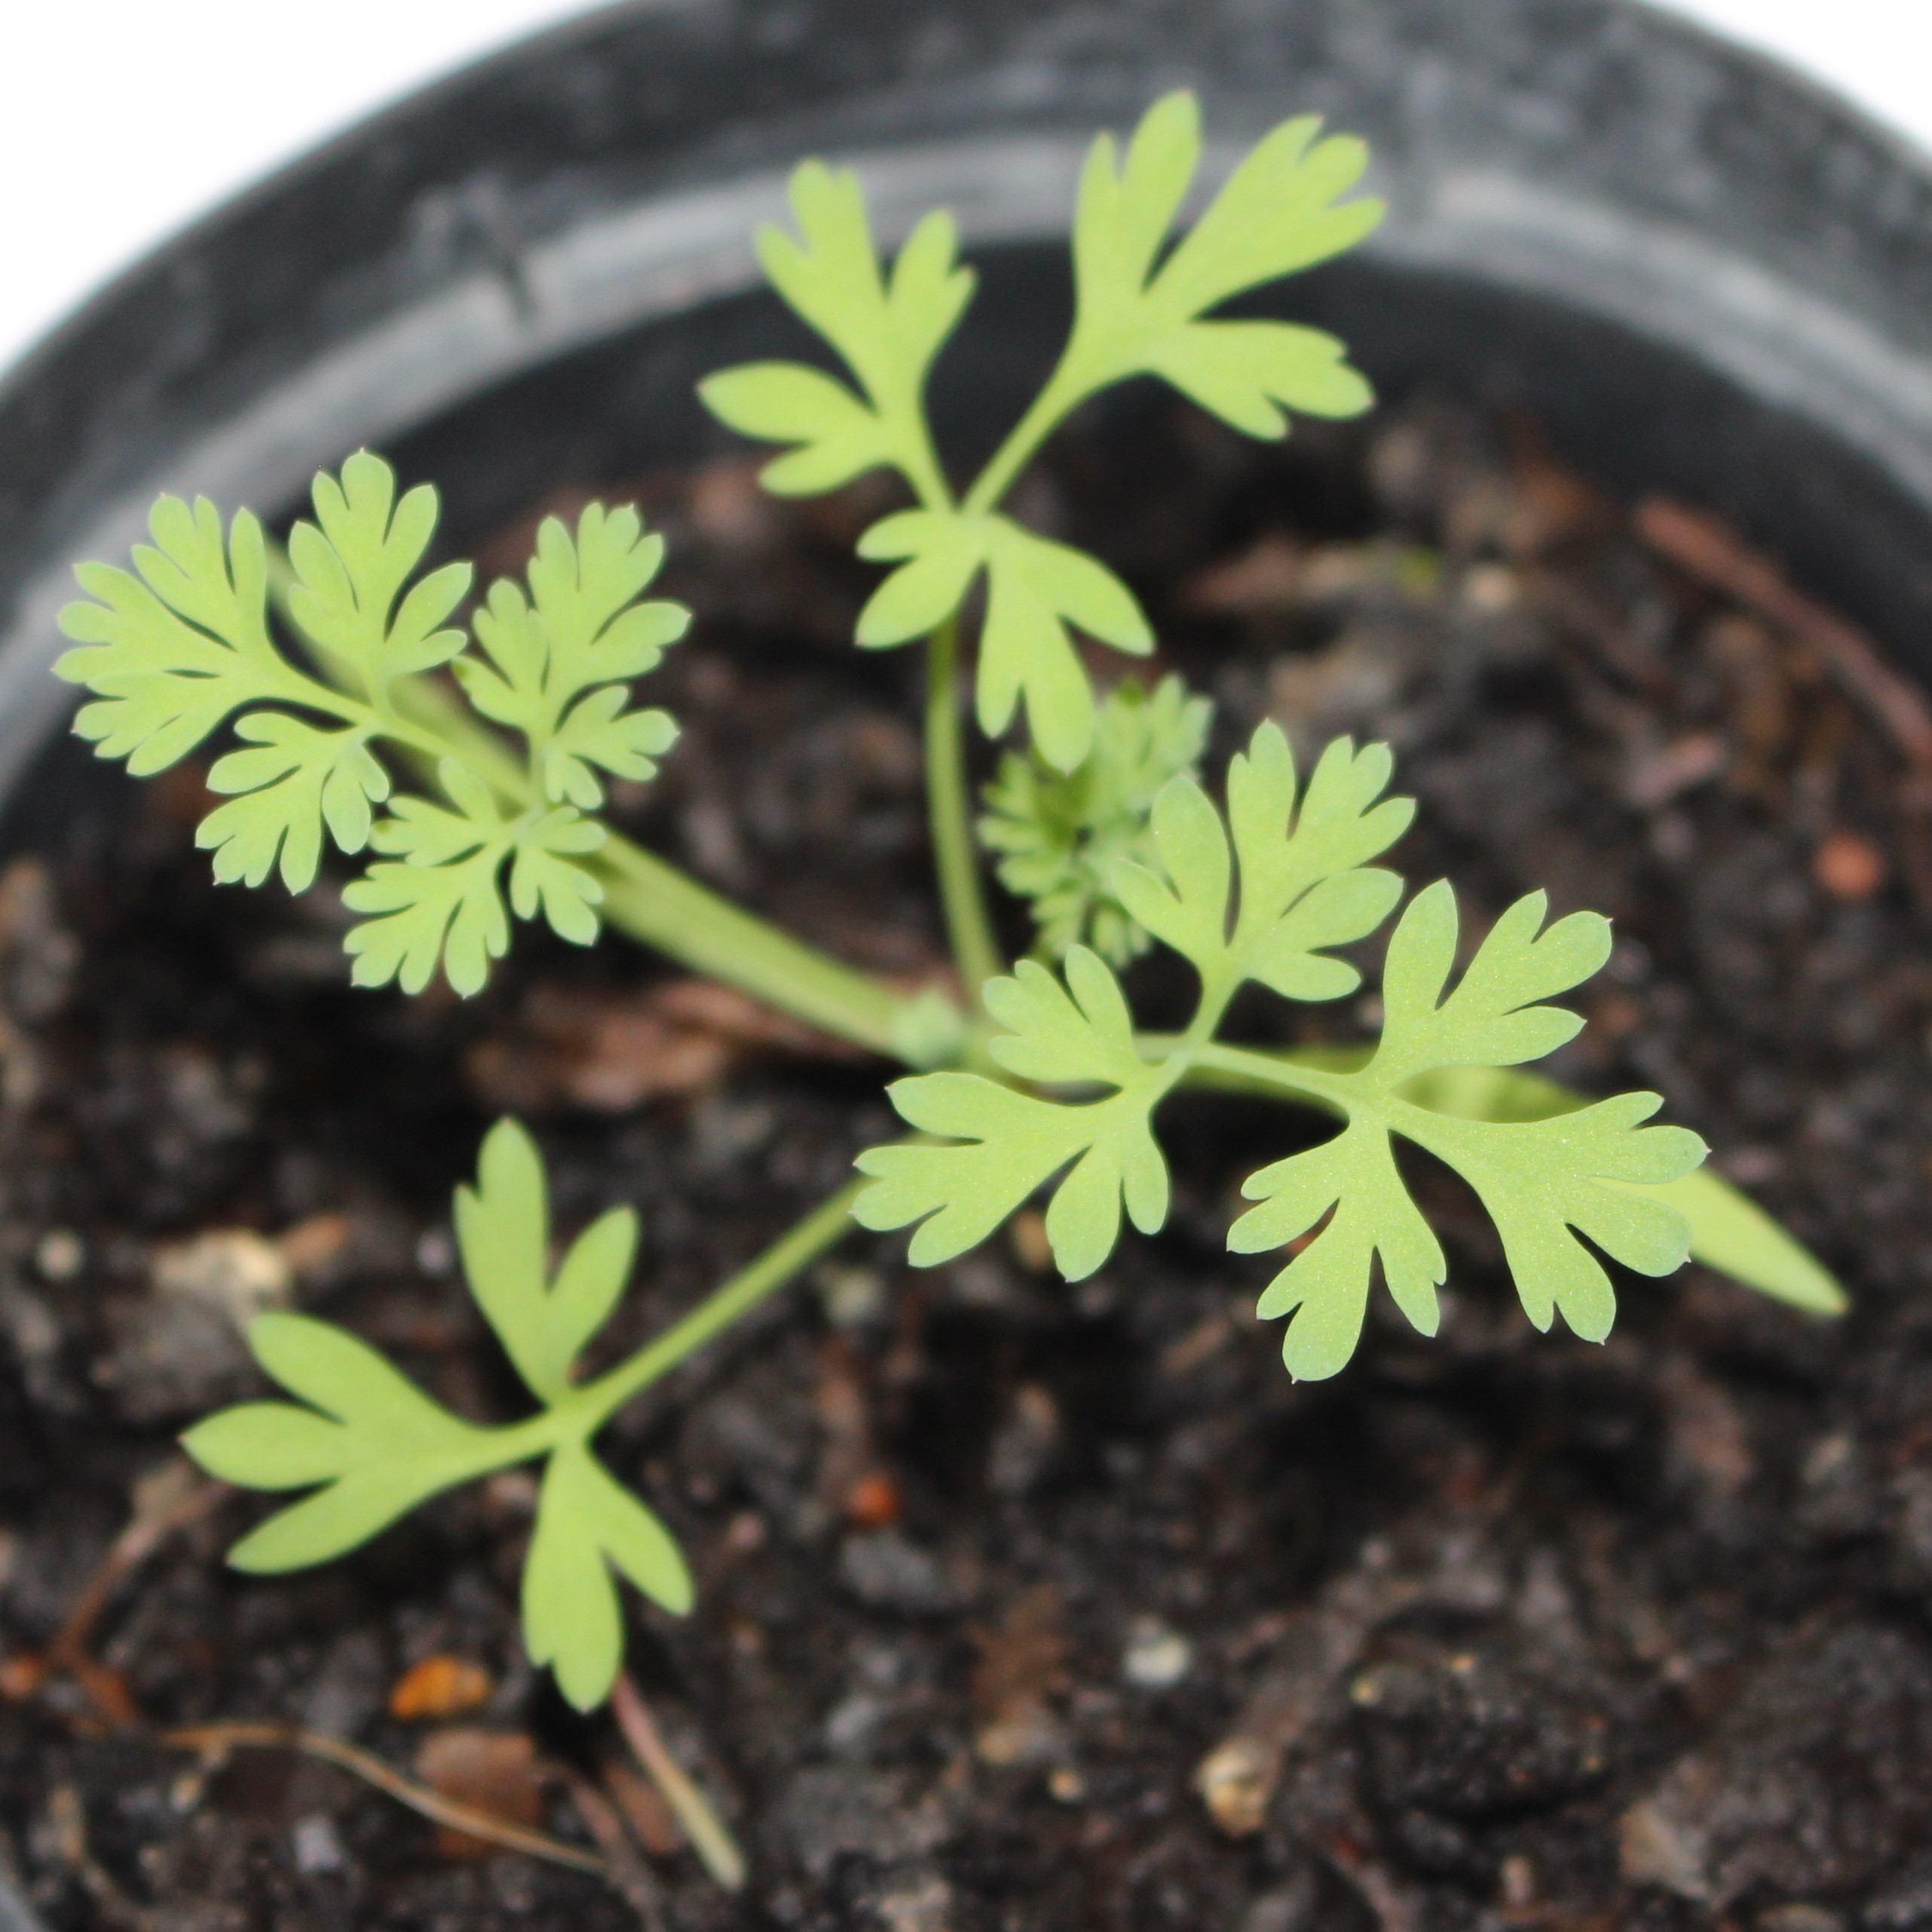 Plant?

Fumaria officinalis
